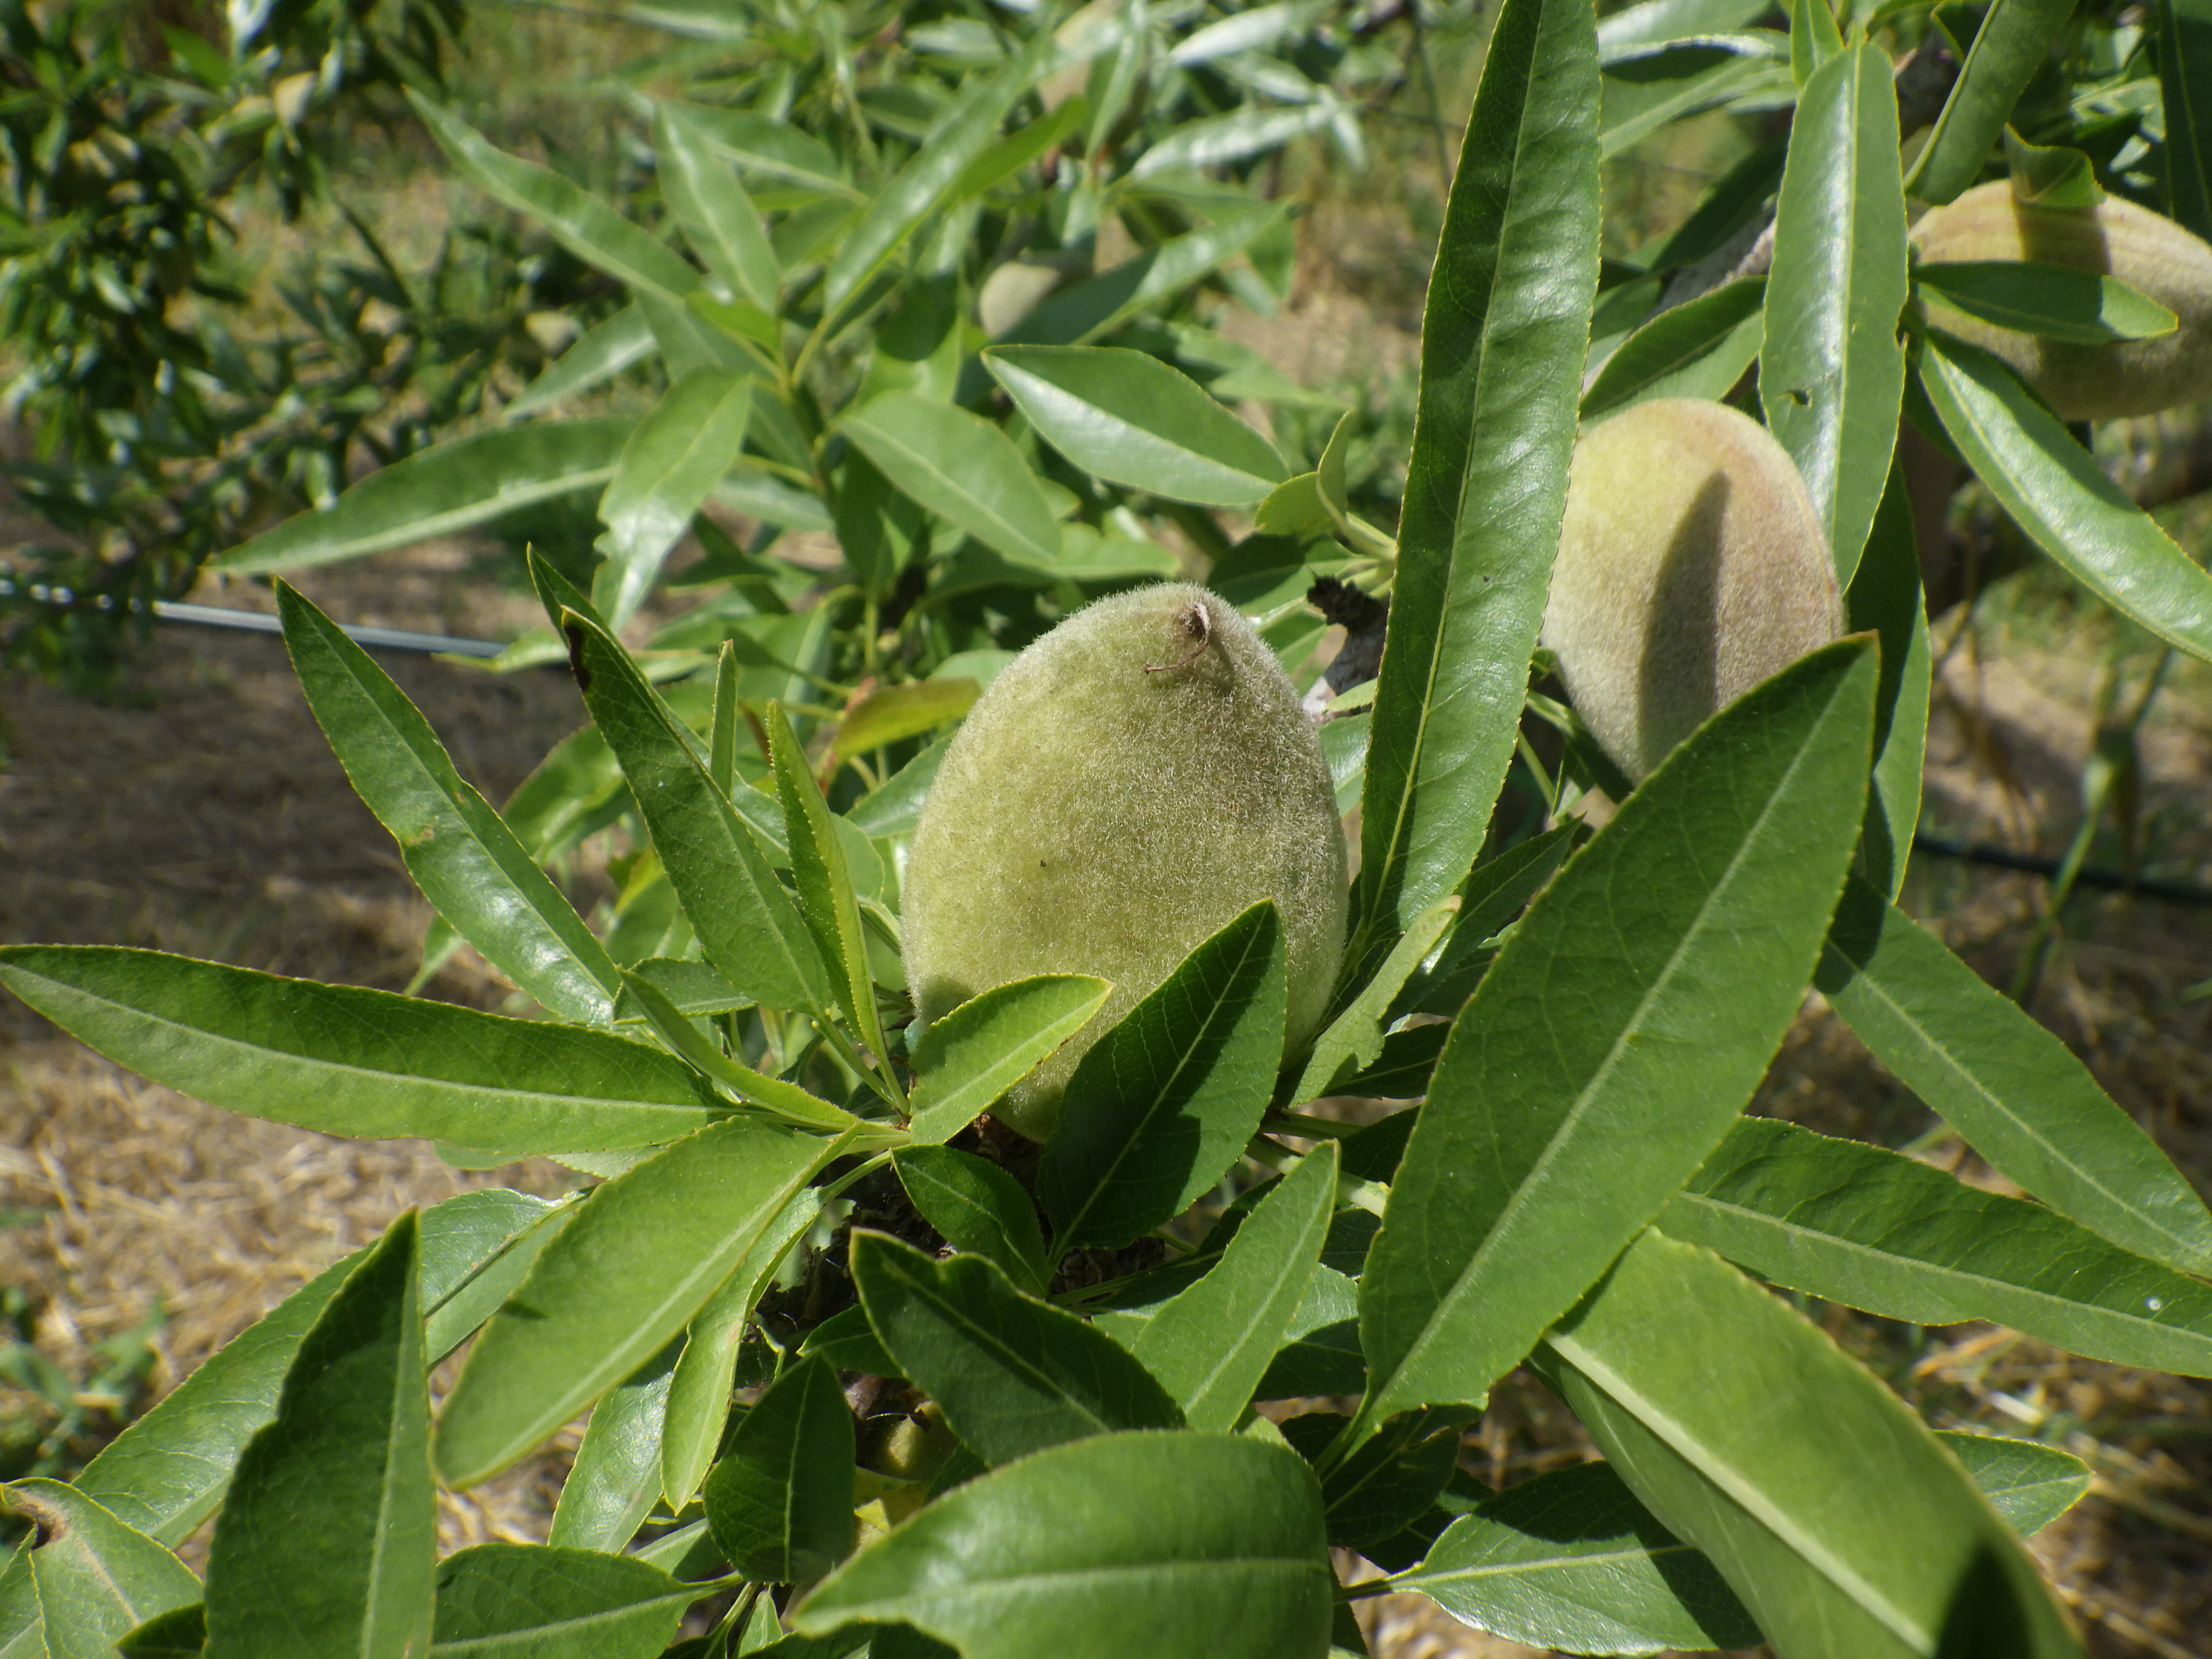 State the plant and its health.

almond, phytophagous
